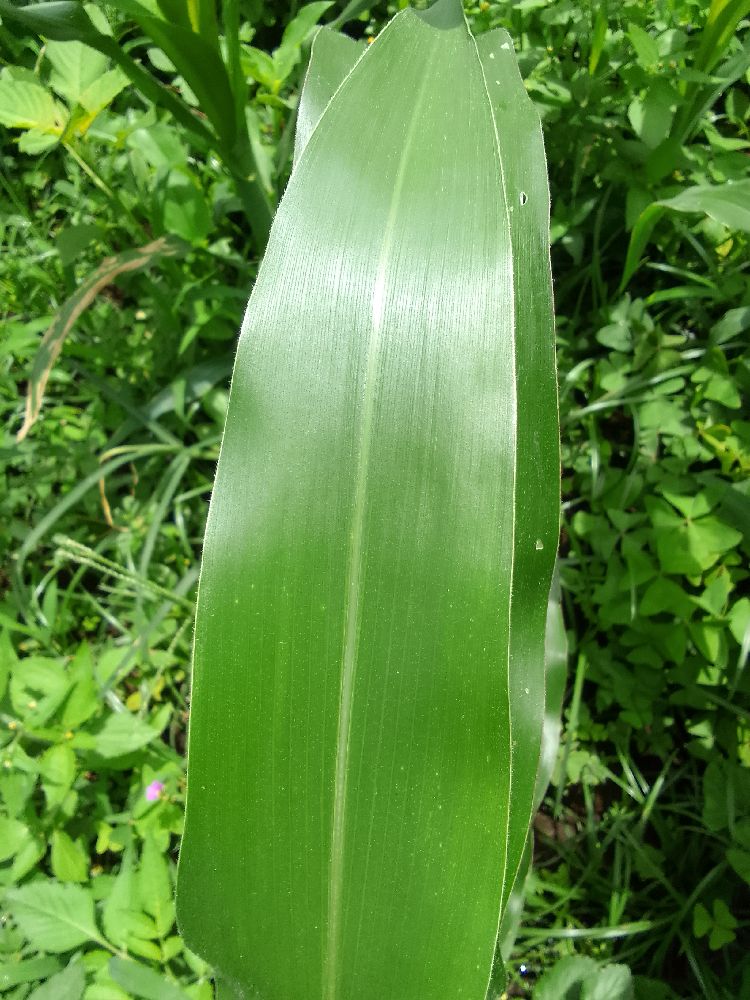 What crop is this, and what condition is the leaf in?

maize, healthy
